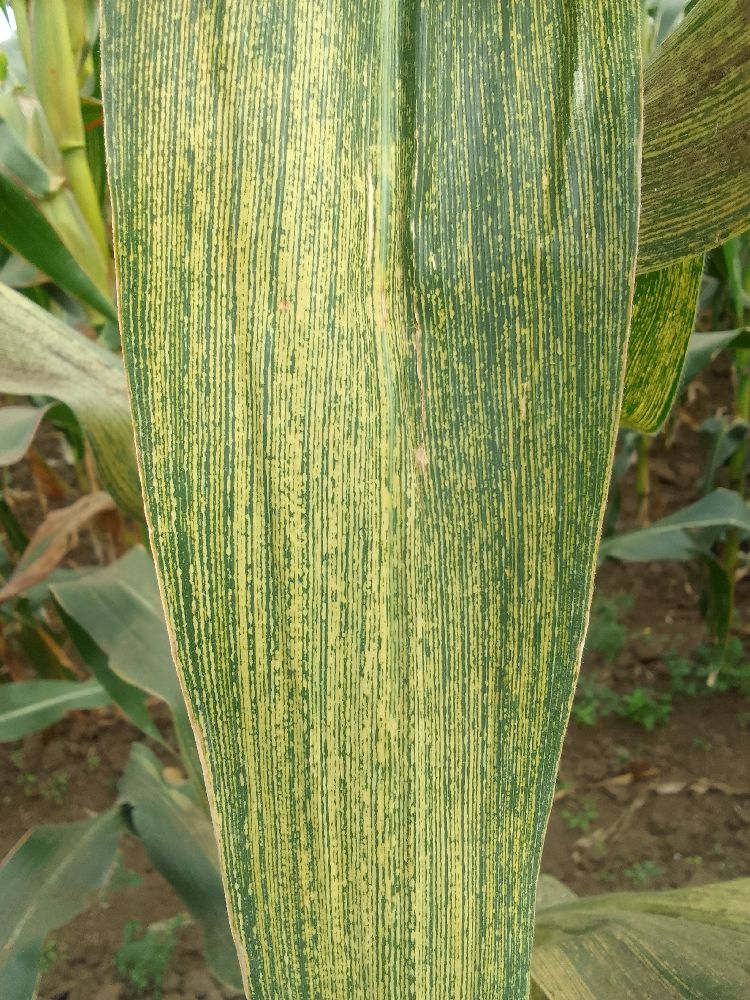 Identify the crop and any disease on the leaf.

maize, maize streak virus
